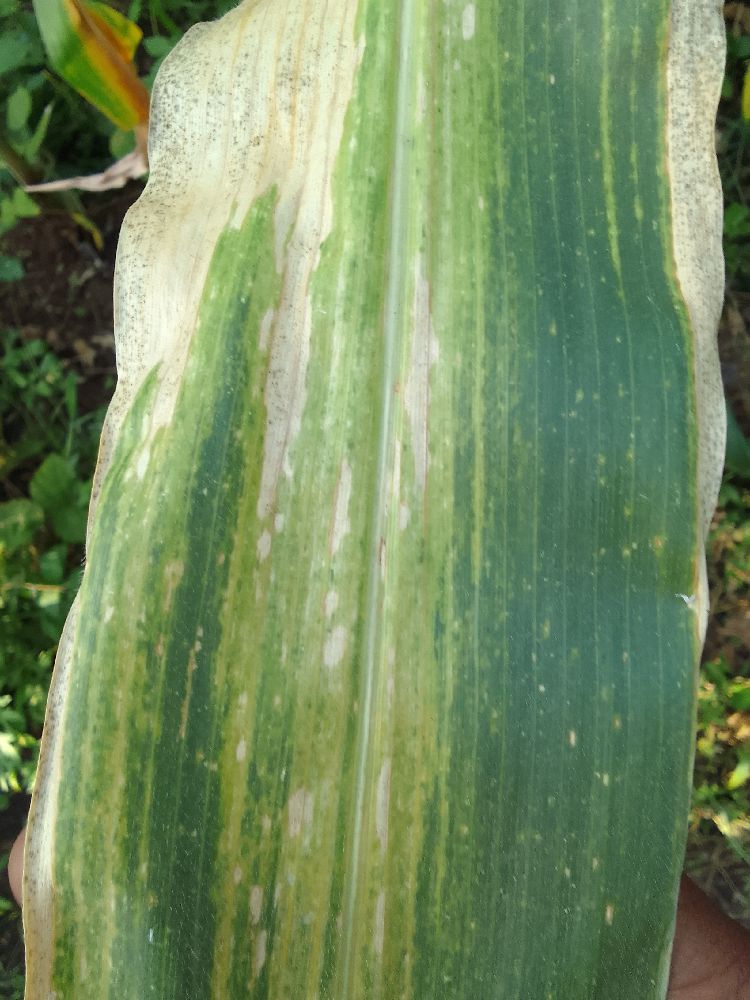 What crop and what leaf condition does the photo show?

maize, maize lethal necrosis
